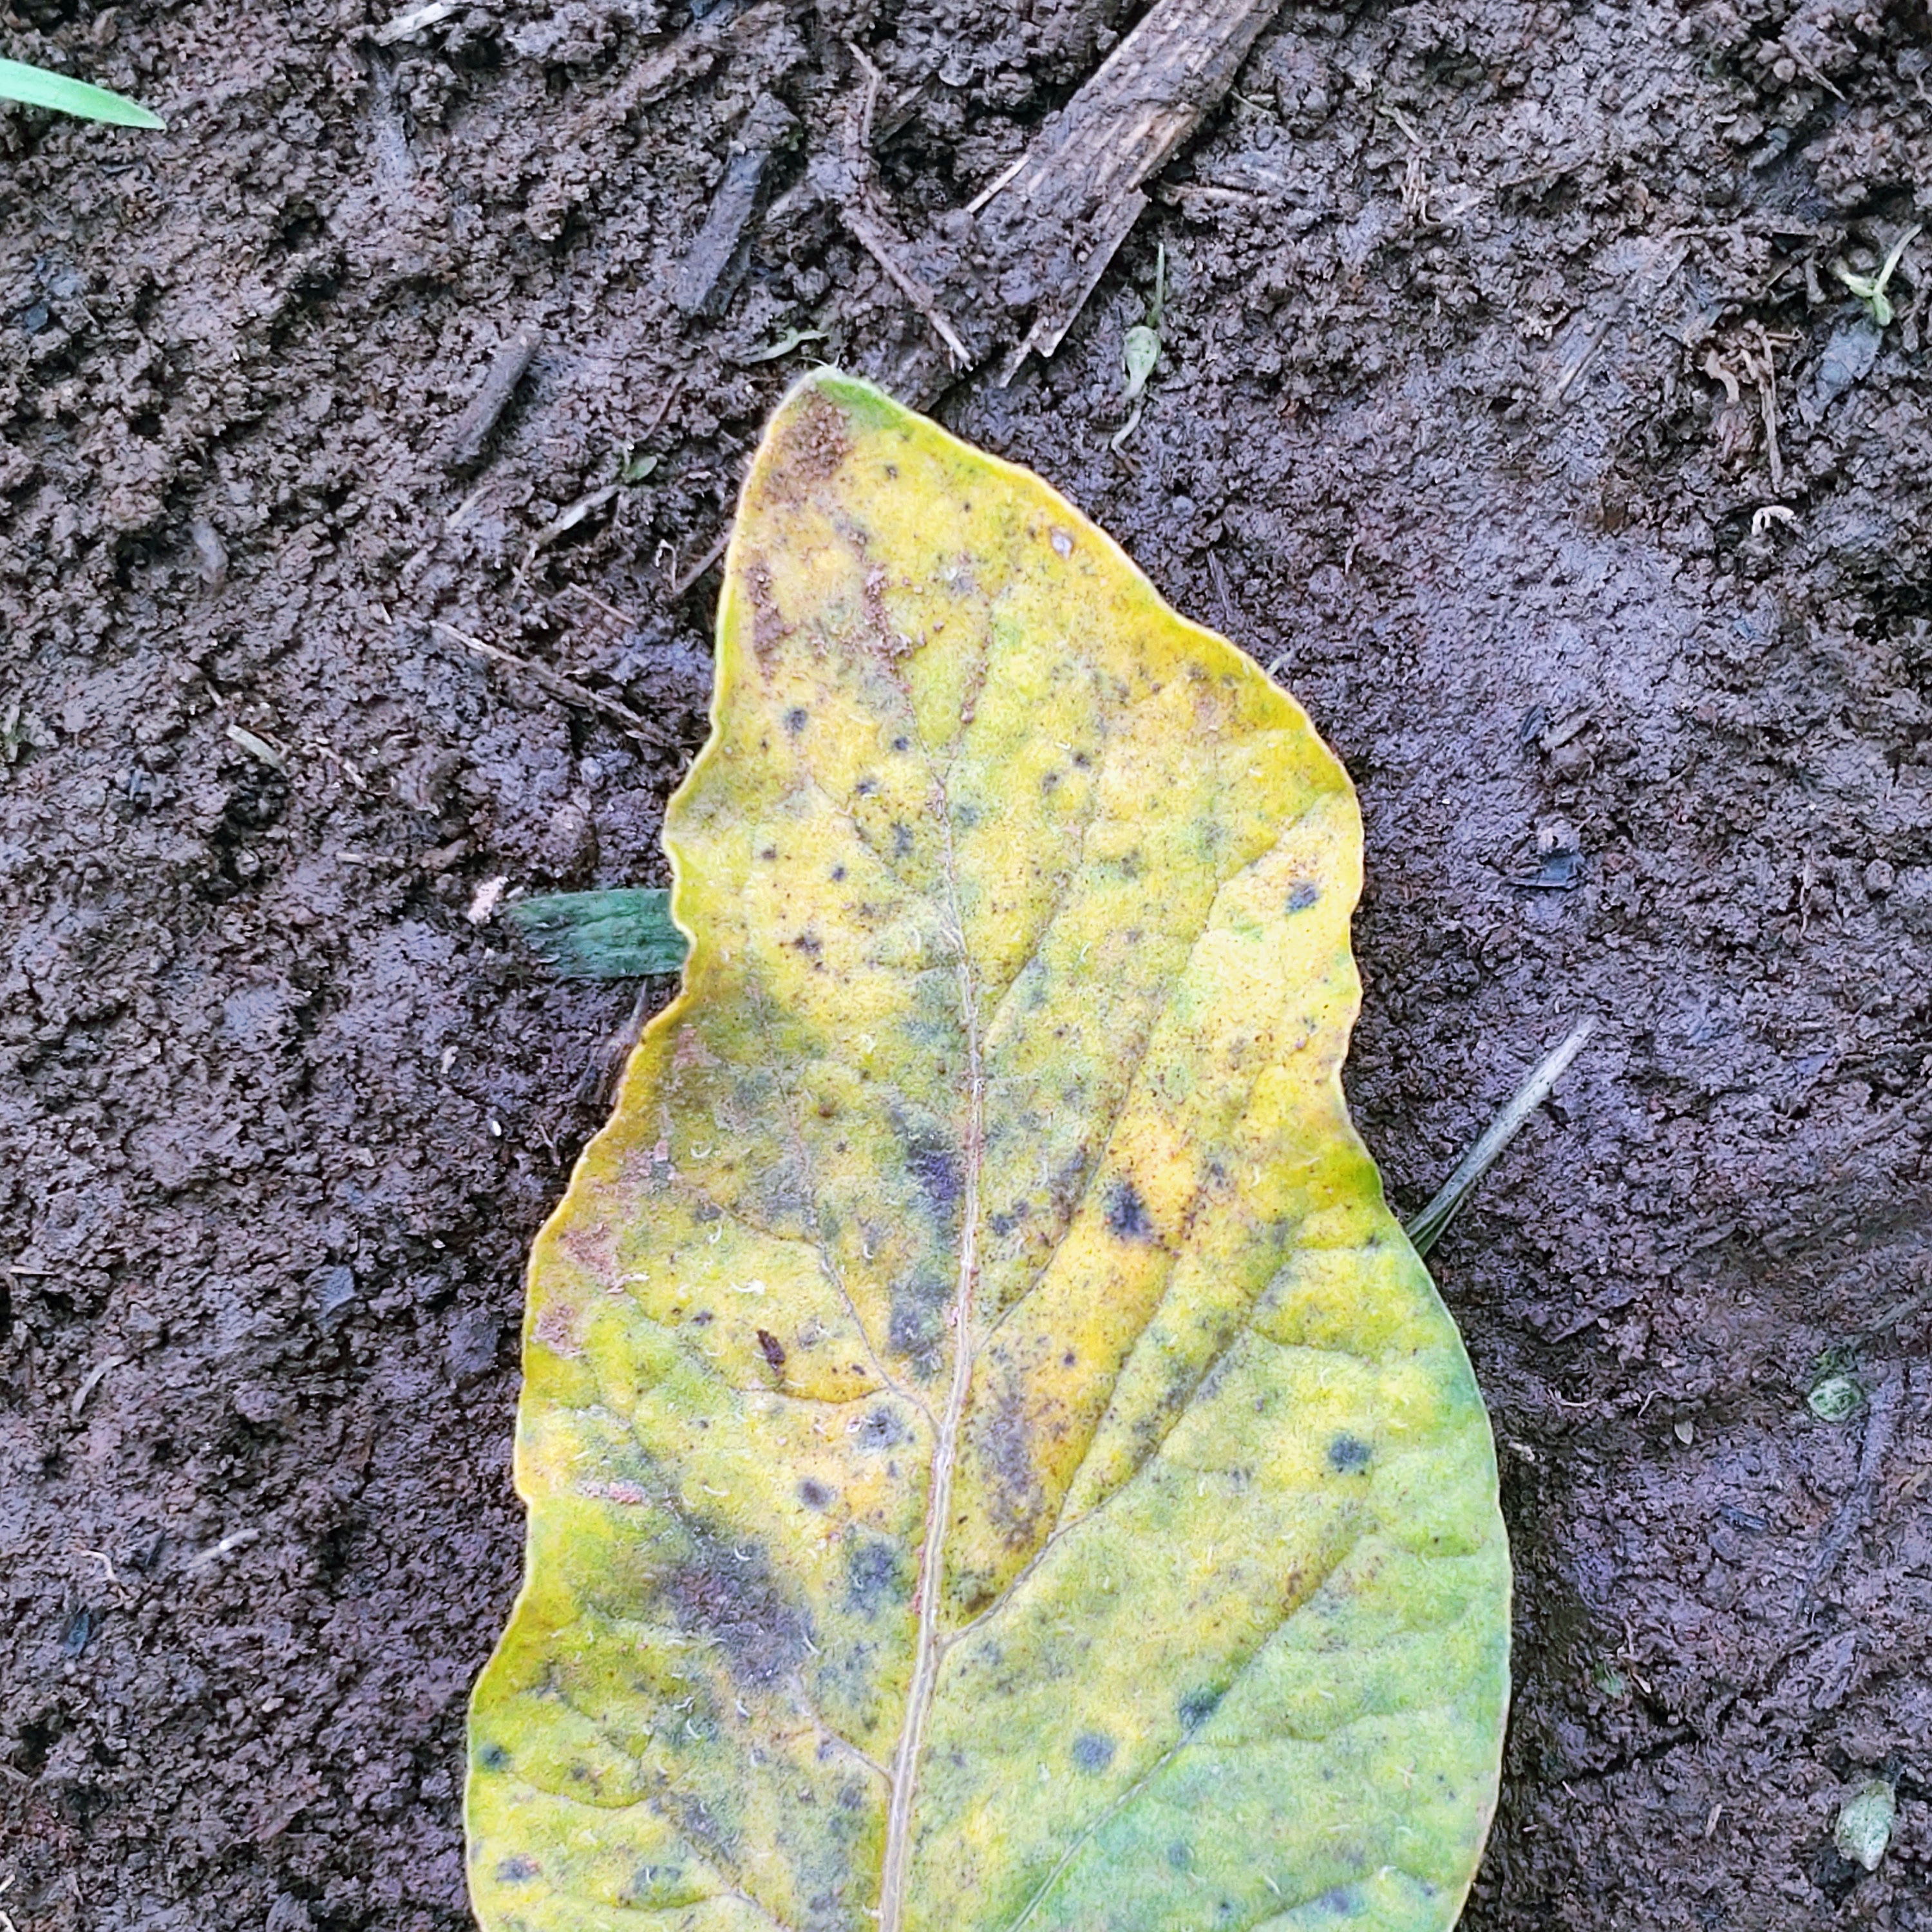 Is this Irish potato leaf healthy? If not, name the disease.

late blight
